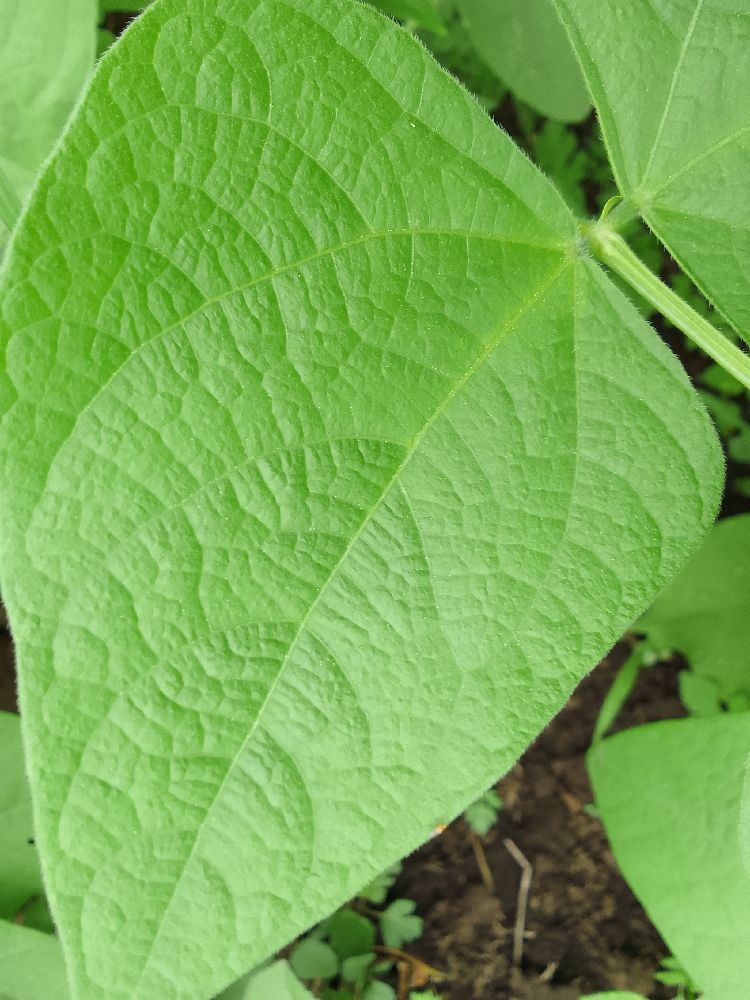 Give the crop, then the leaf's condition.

common bean, healthy
